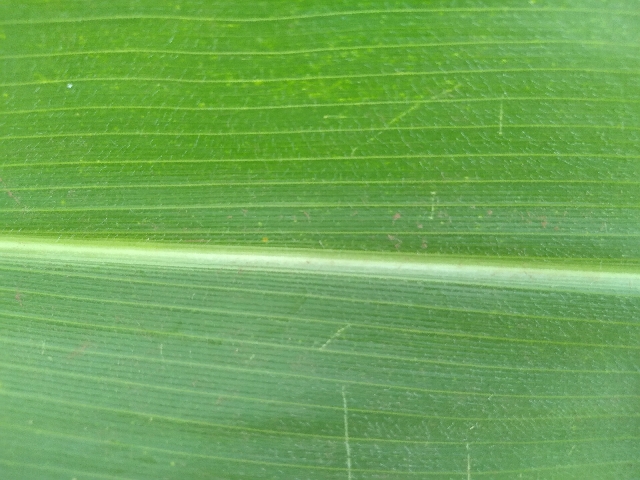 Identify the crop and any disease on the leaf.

maize, healthy
